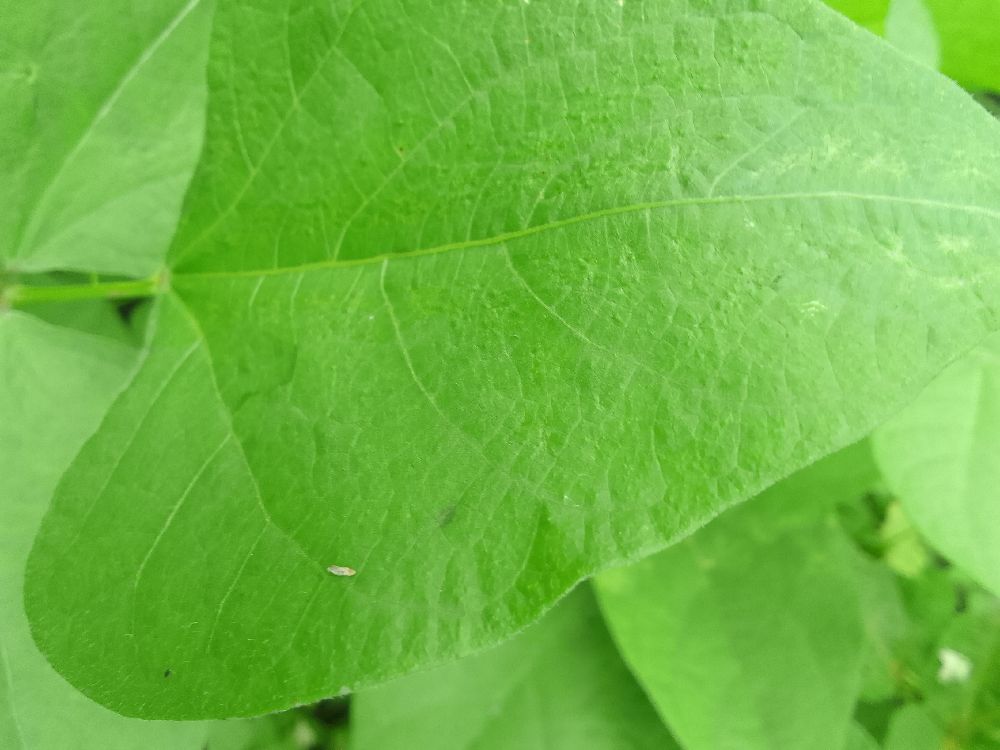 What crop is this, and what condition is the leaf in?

common bean, healthy
